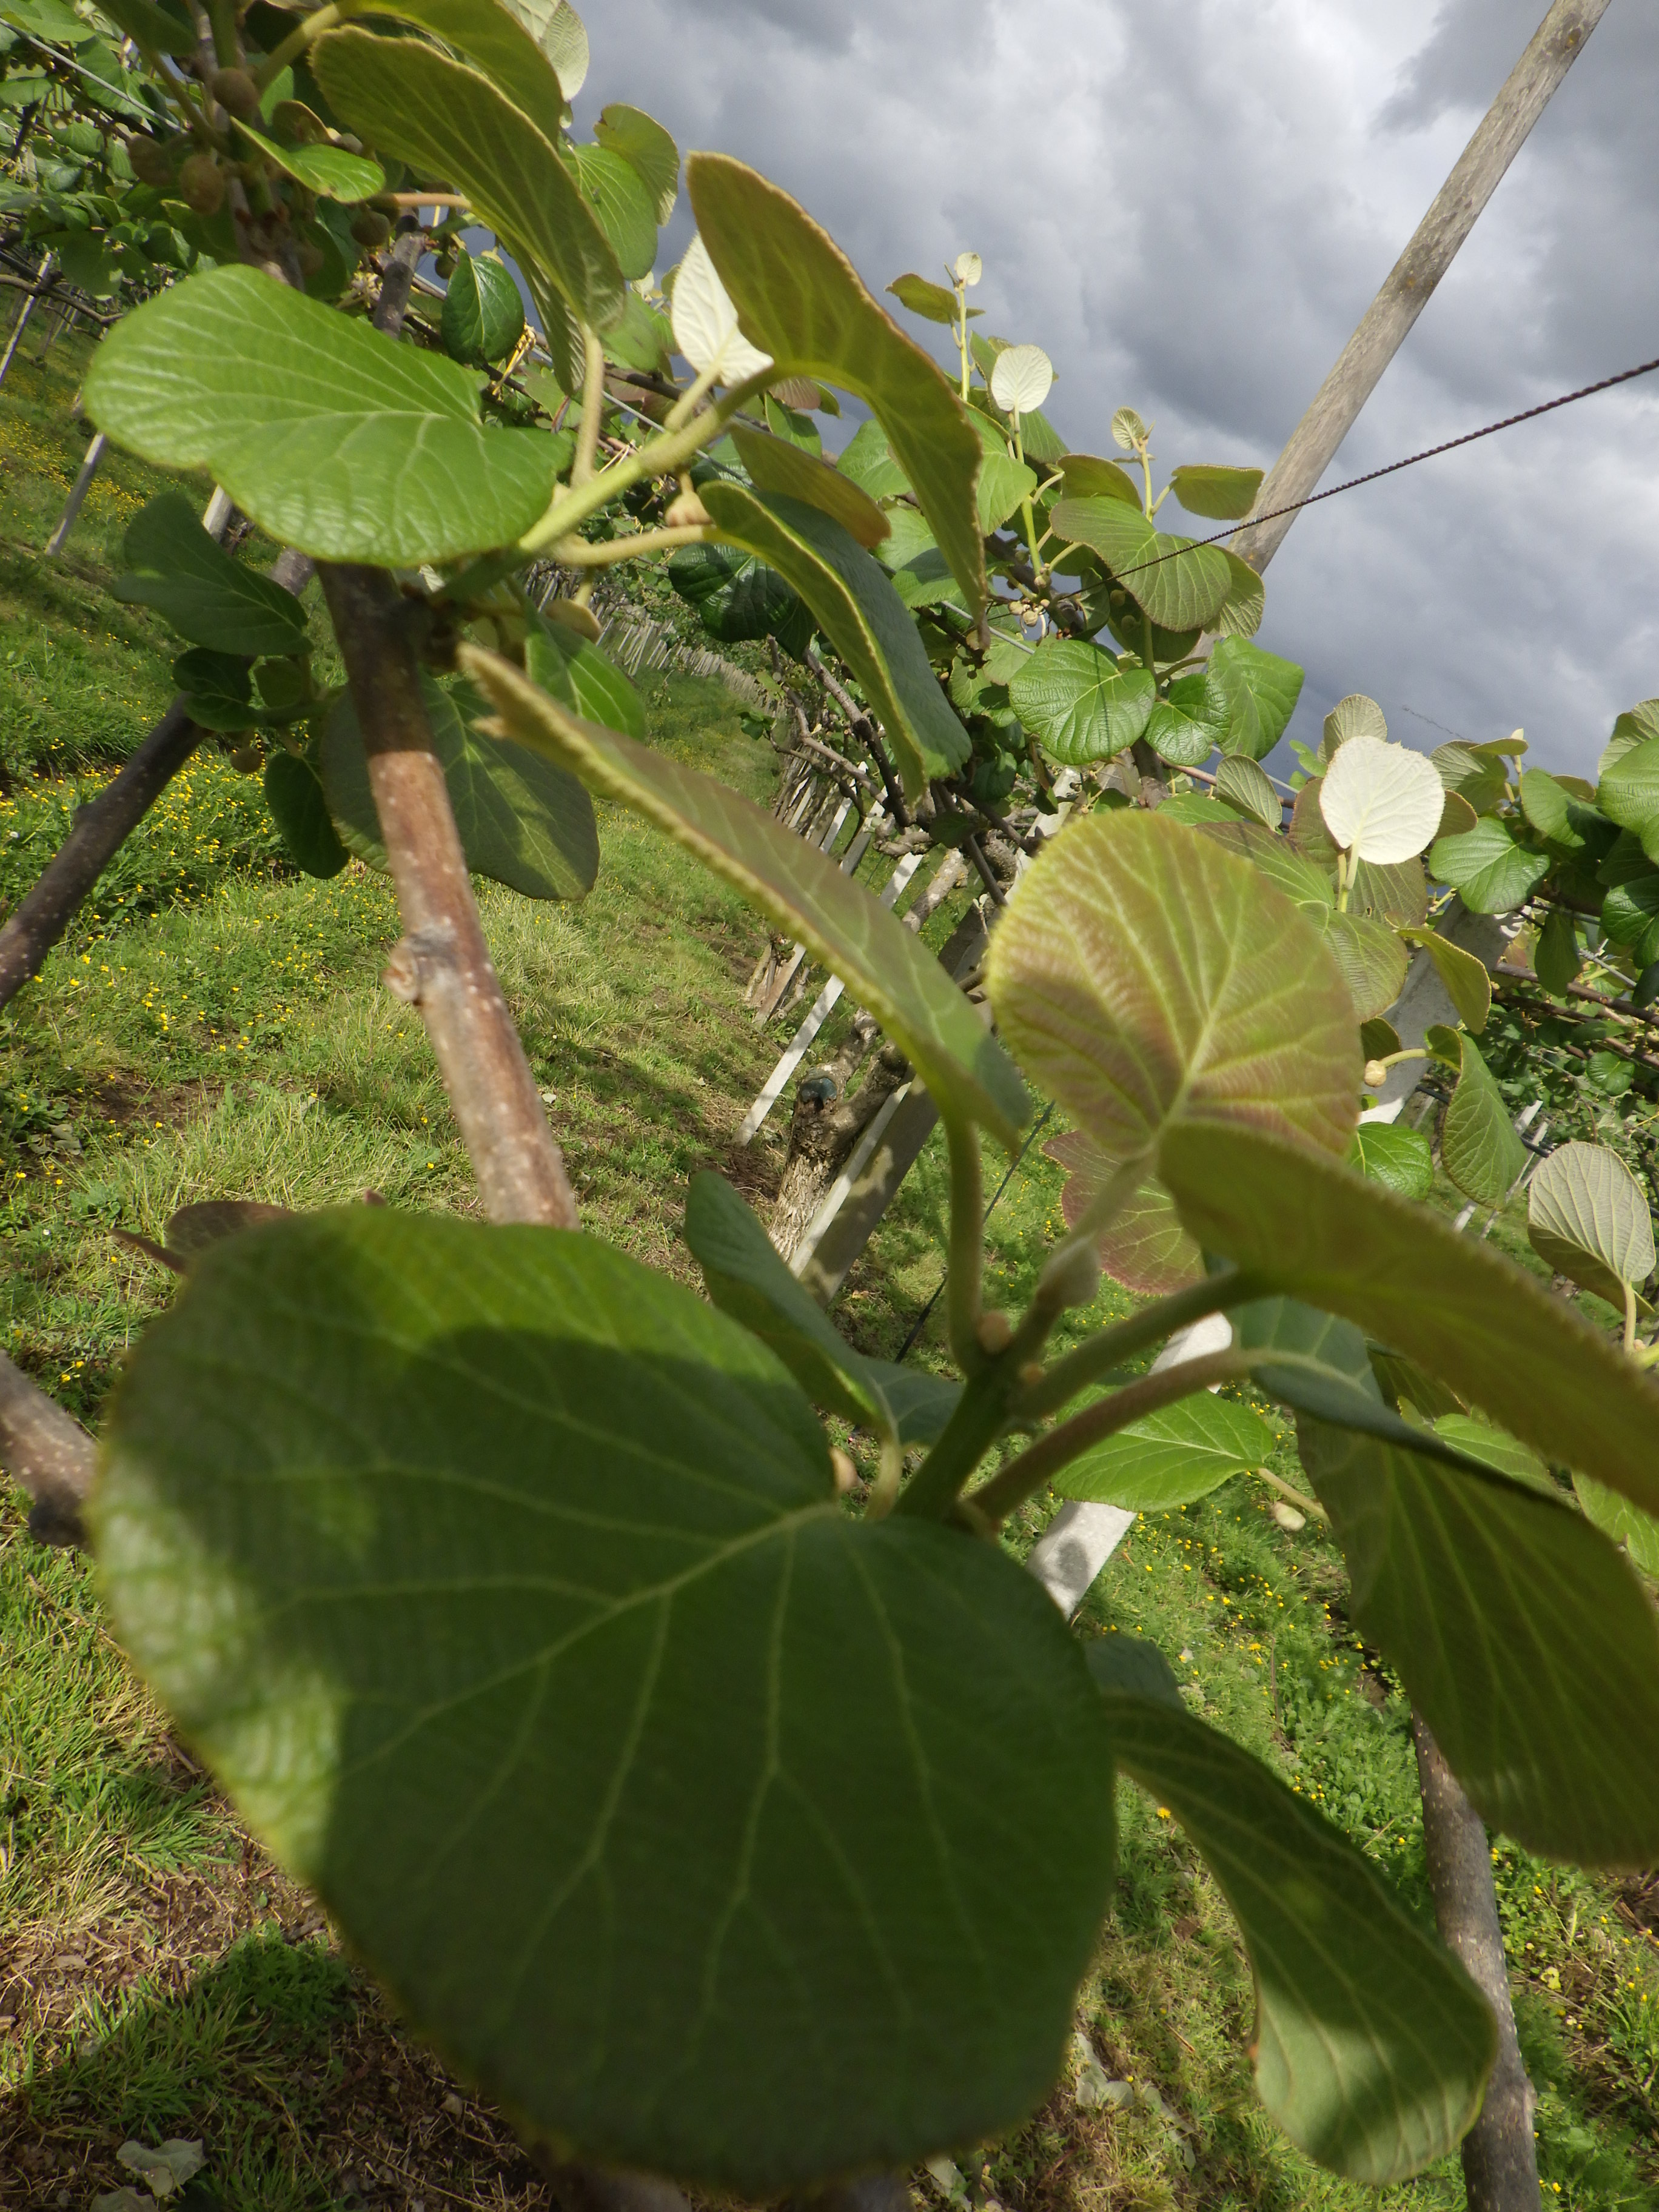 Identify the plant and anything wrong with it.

kiwi, cold damage, unknown
